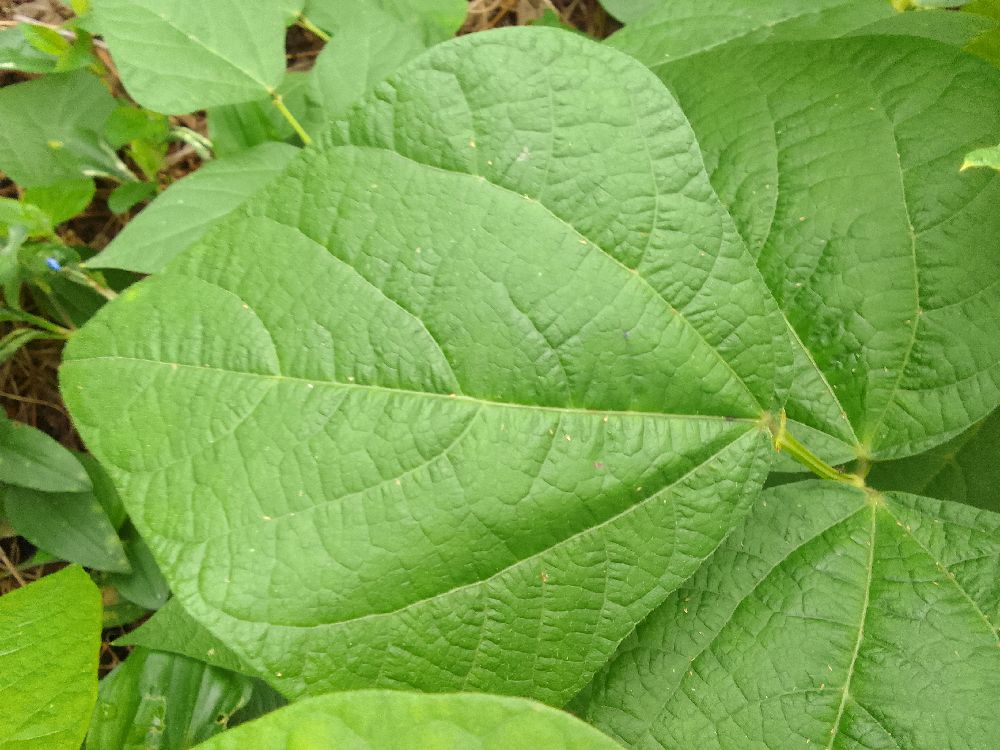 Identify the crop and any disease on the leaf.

common bean, healthy
